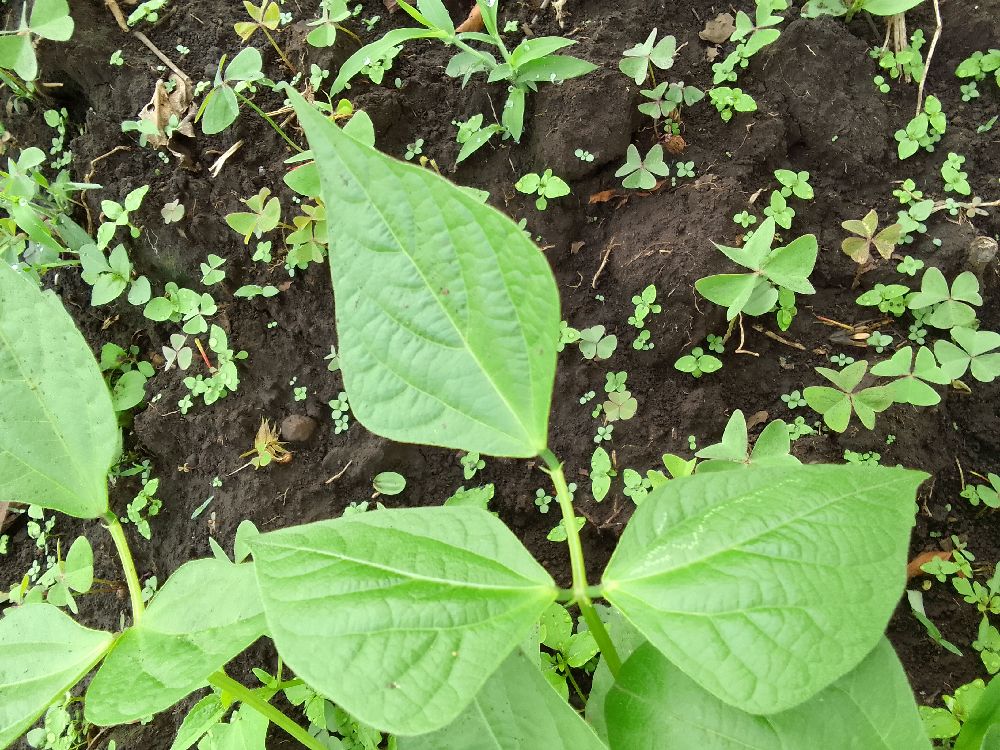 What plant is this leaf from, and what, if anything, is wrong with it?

maize, healthy
